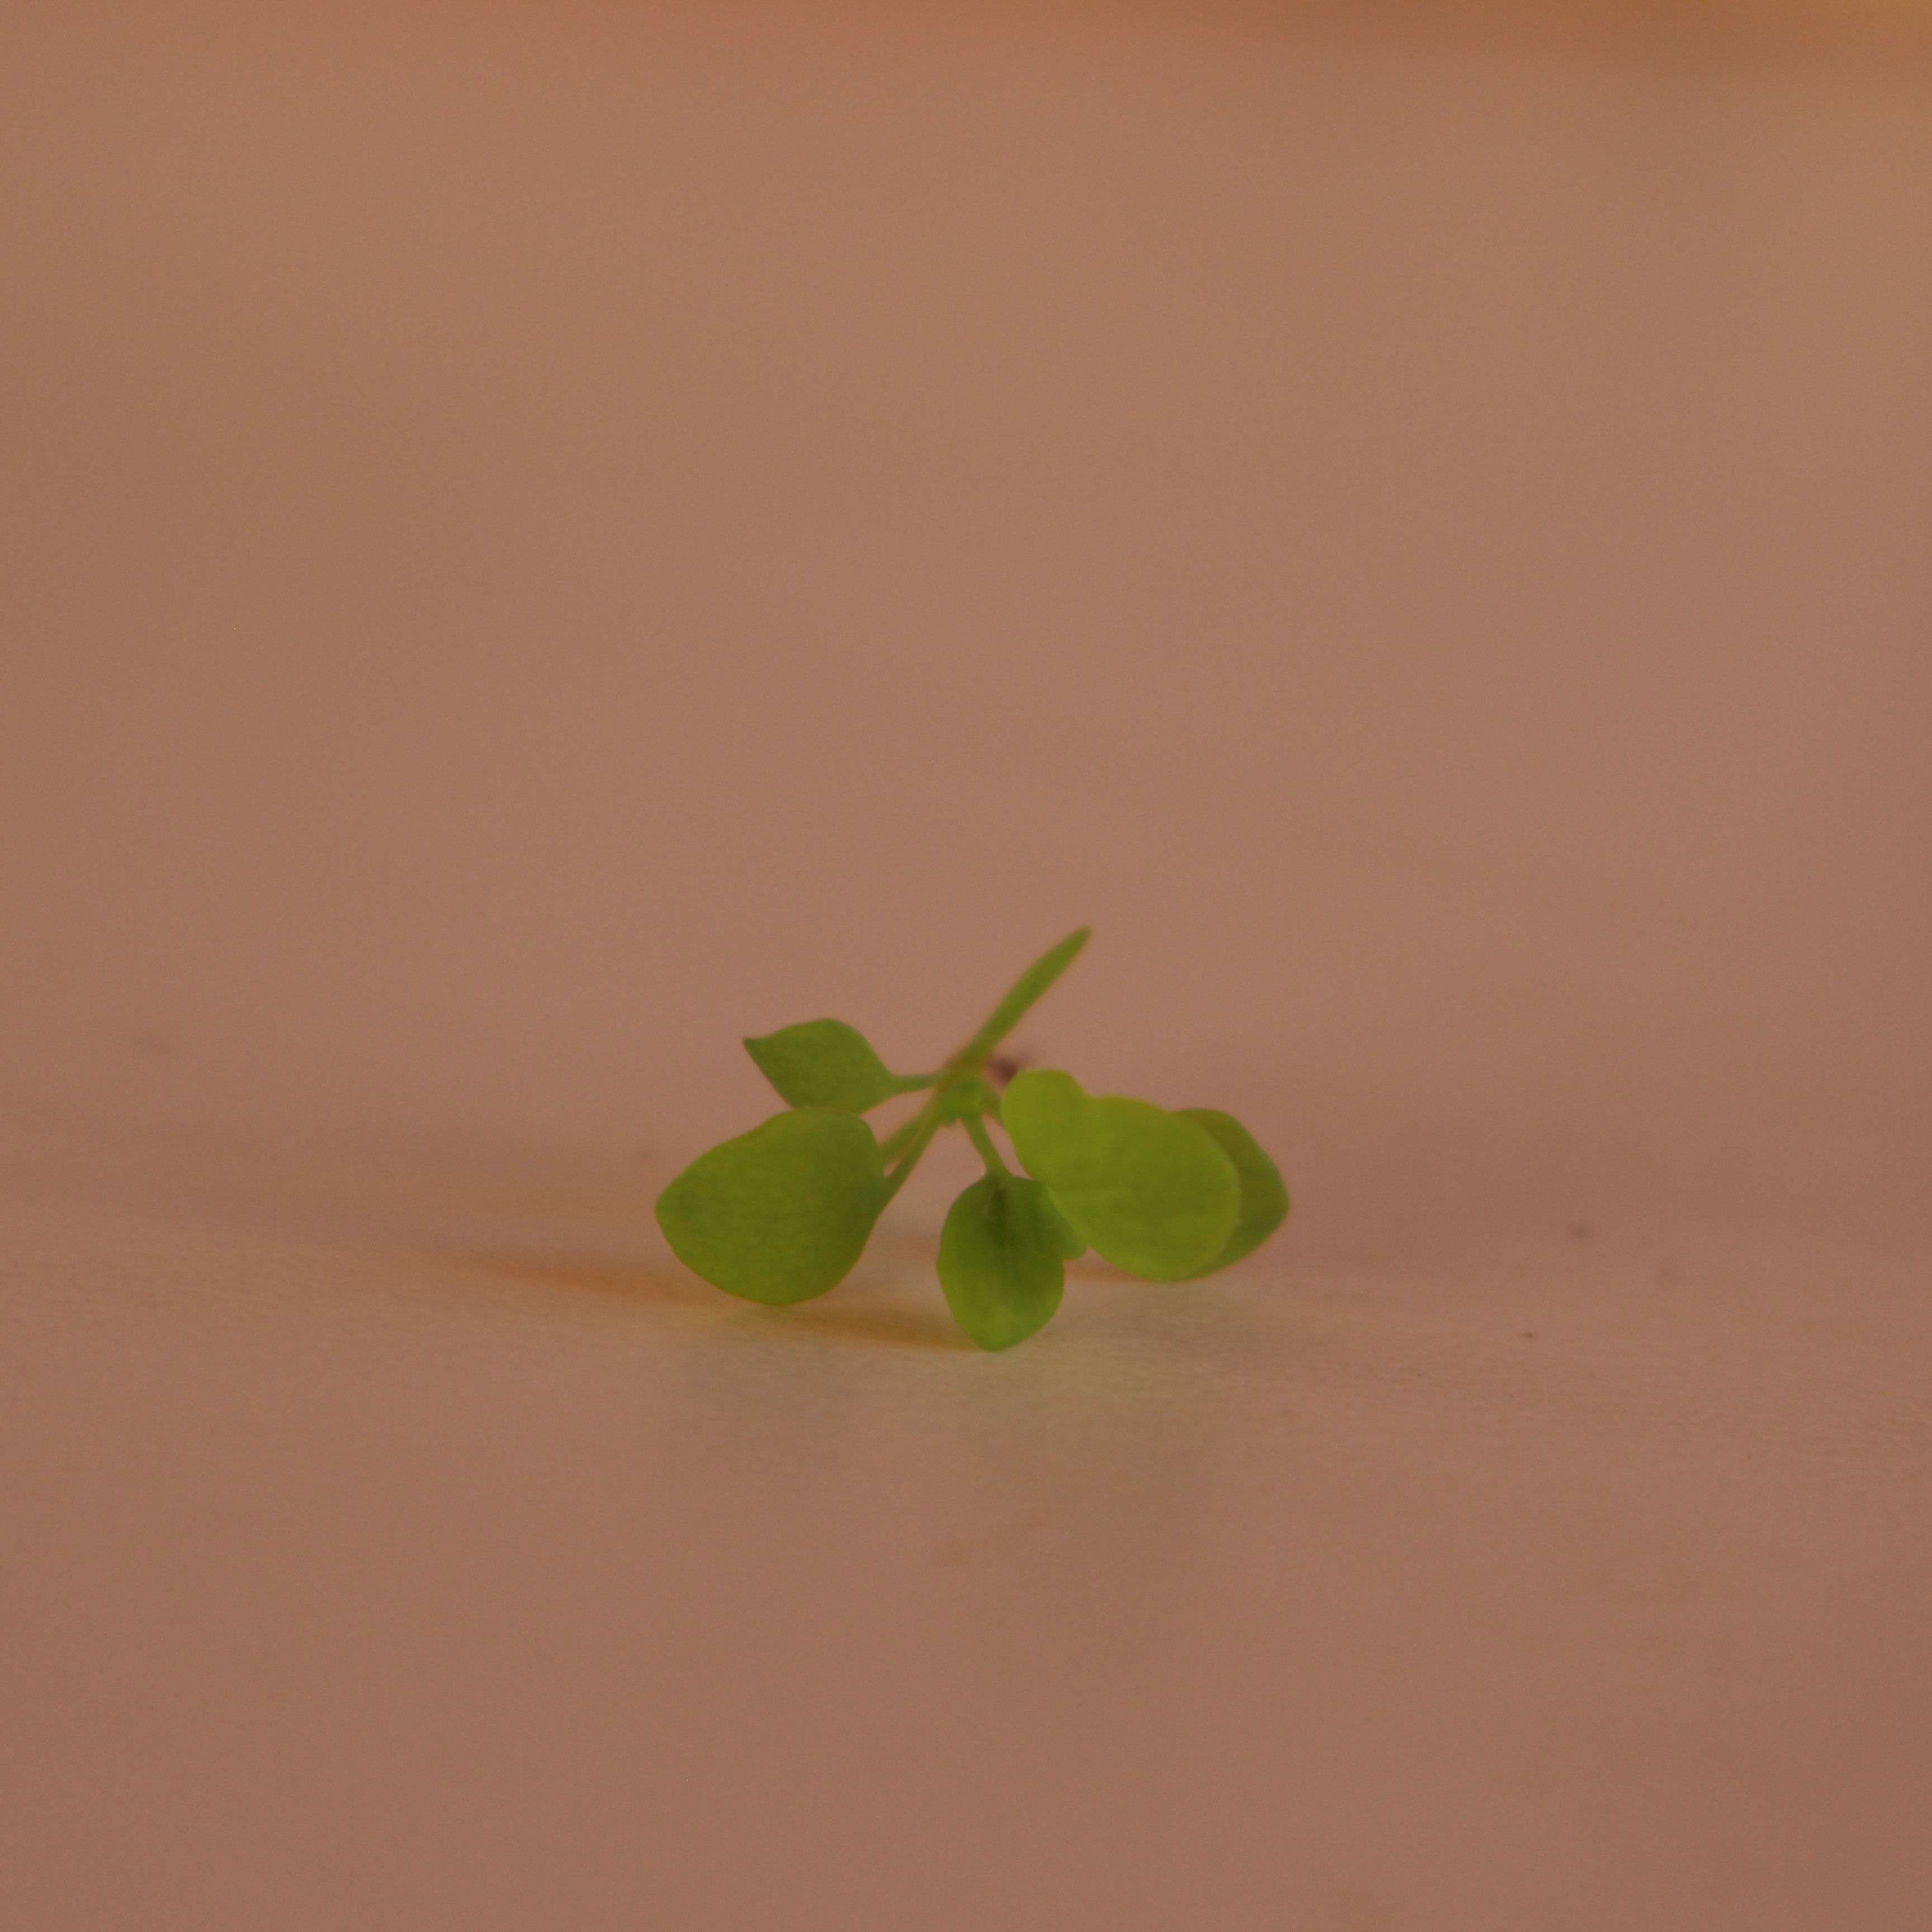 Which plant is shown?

Papaver rhoeas
